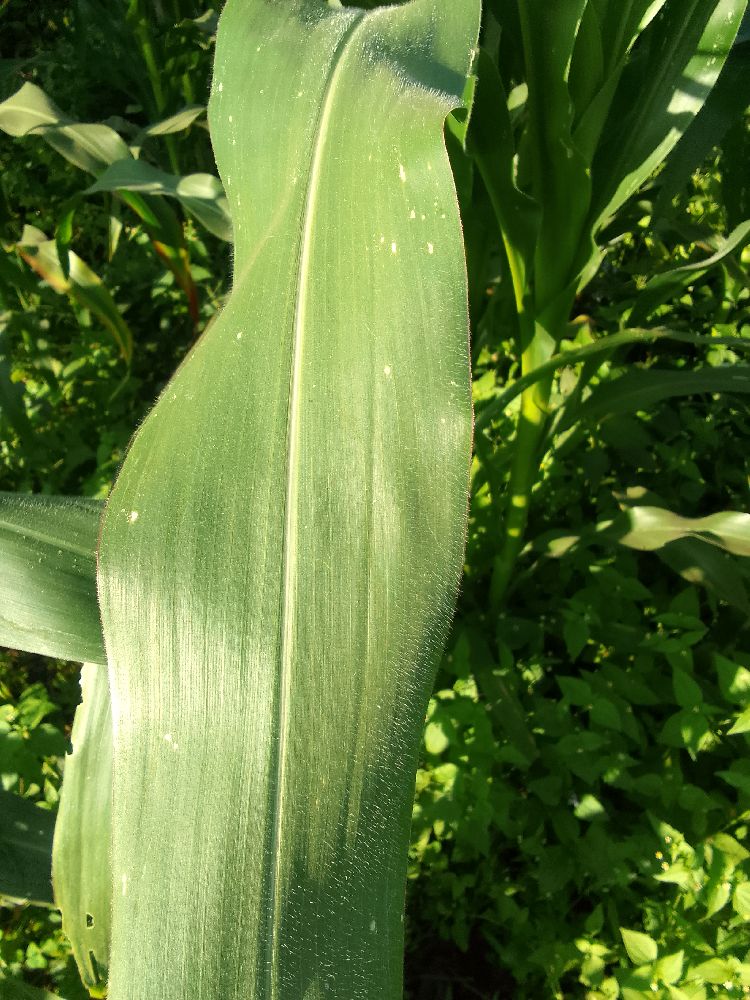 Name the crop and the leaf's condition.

maize, healthy
